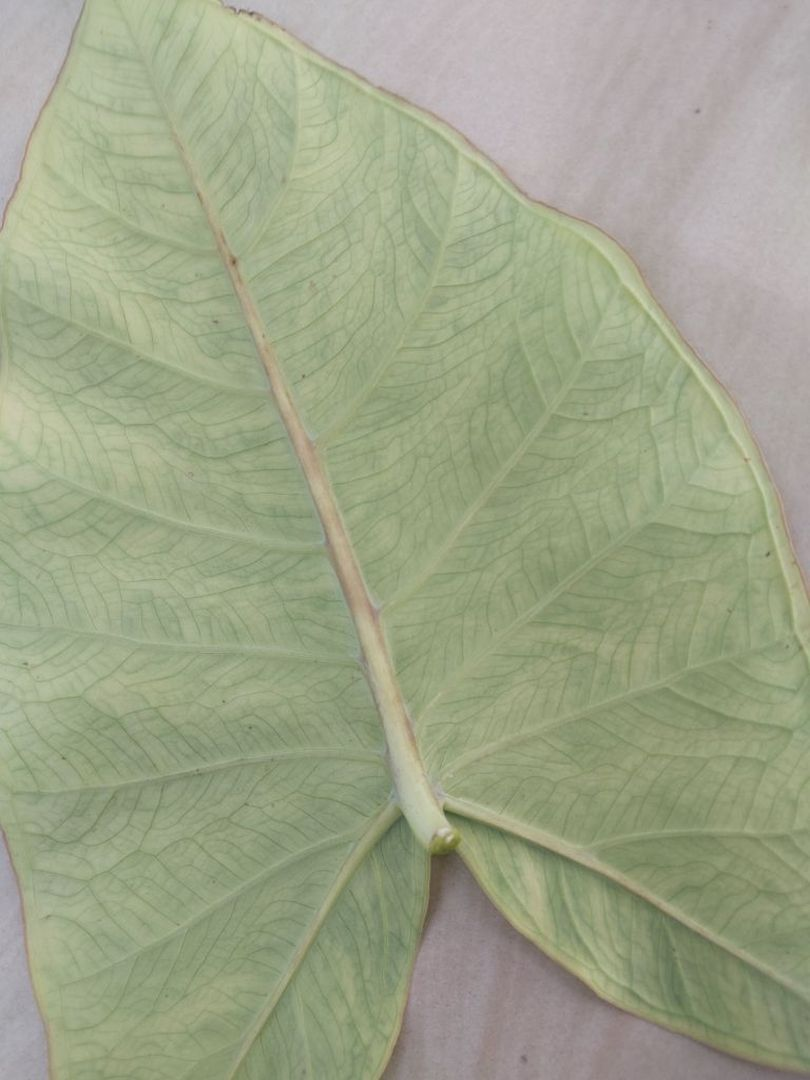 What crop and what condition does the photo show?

taro, mosaic
